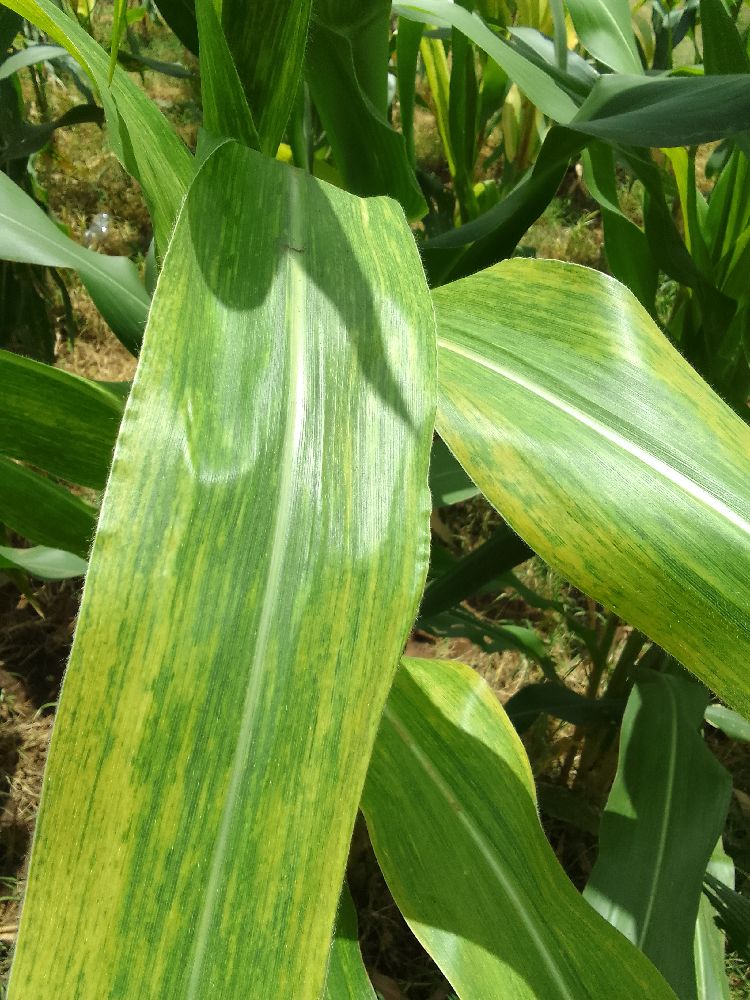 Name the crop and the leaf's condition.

maize, maize lethal necrosis
